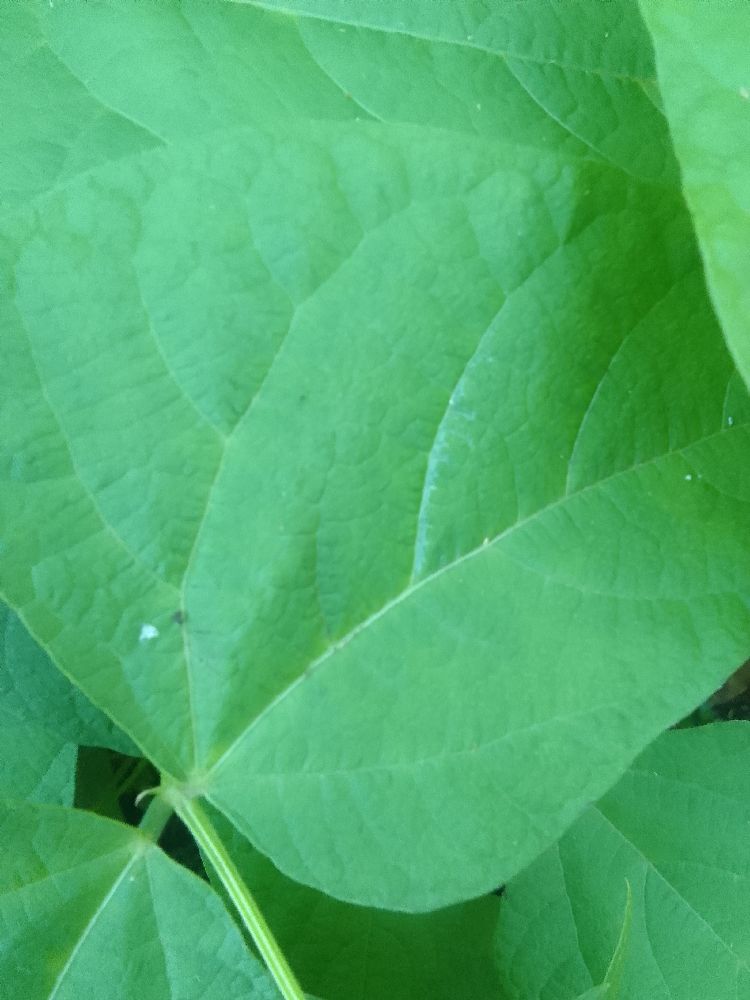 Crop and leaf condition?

common bean, healthy
